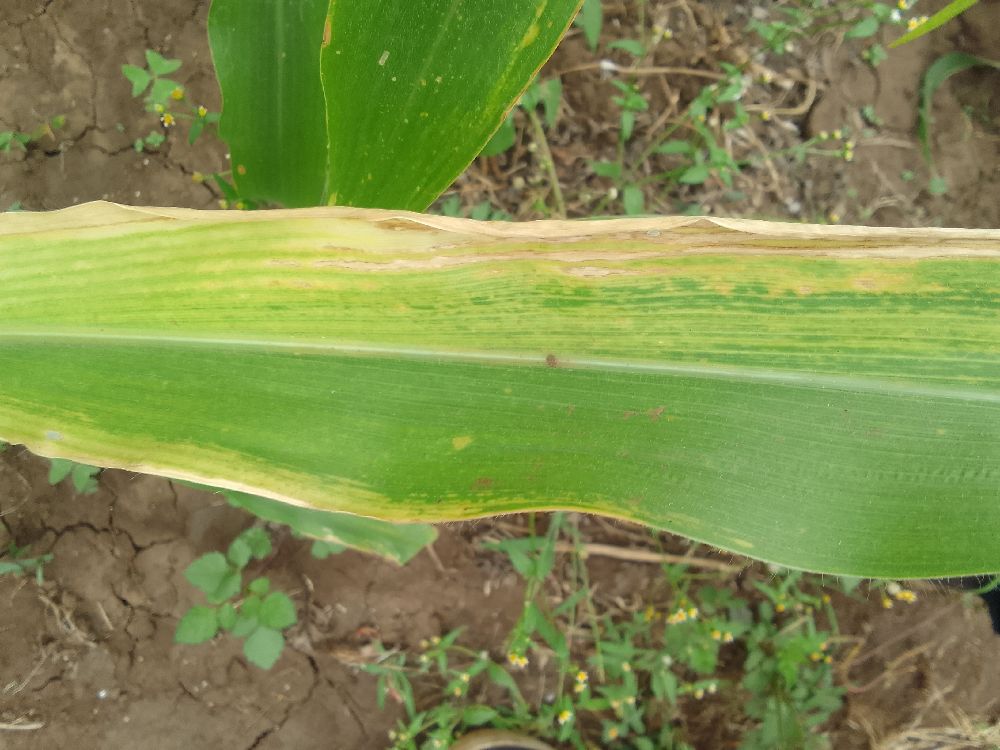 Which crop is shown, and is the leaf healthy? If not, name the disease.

maize, maize lethal necrosis
